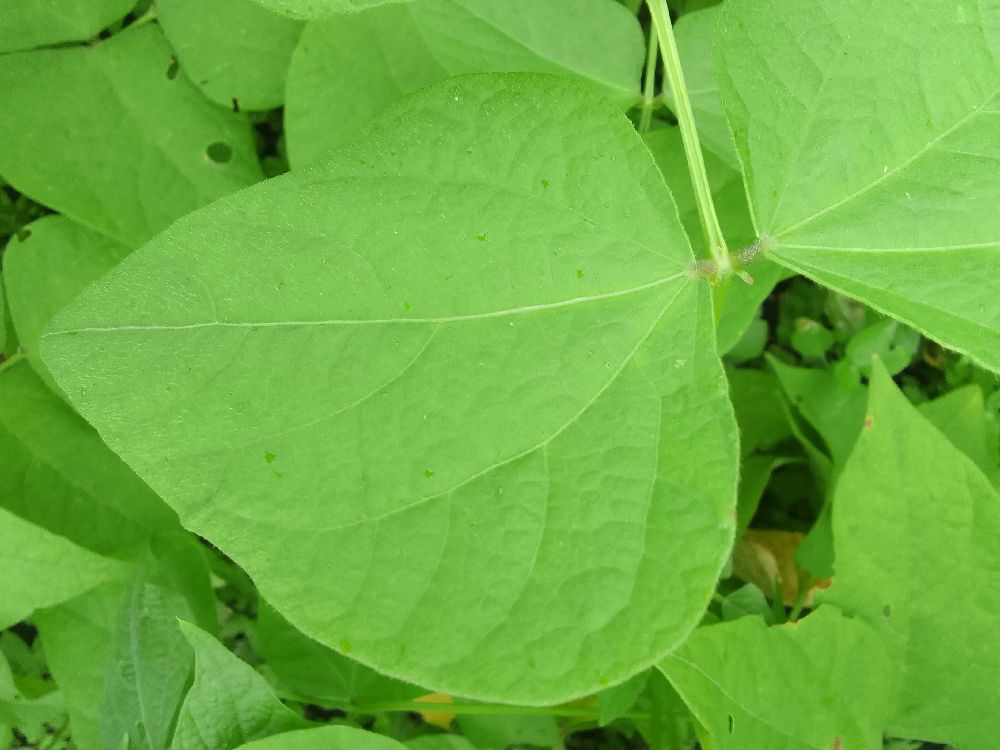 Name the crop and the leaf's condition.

common bean, healthy
